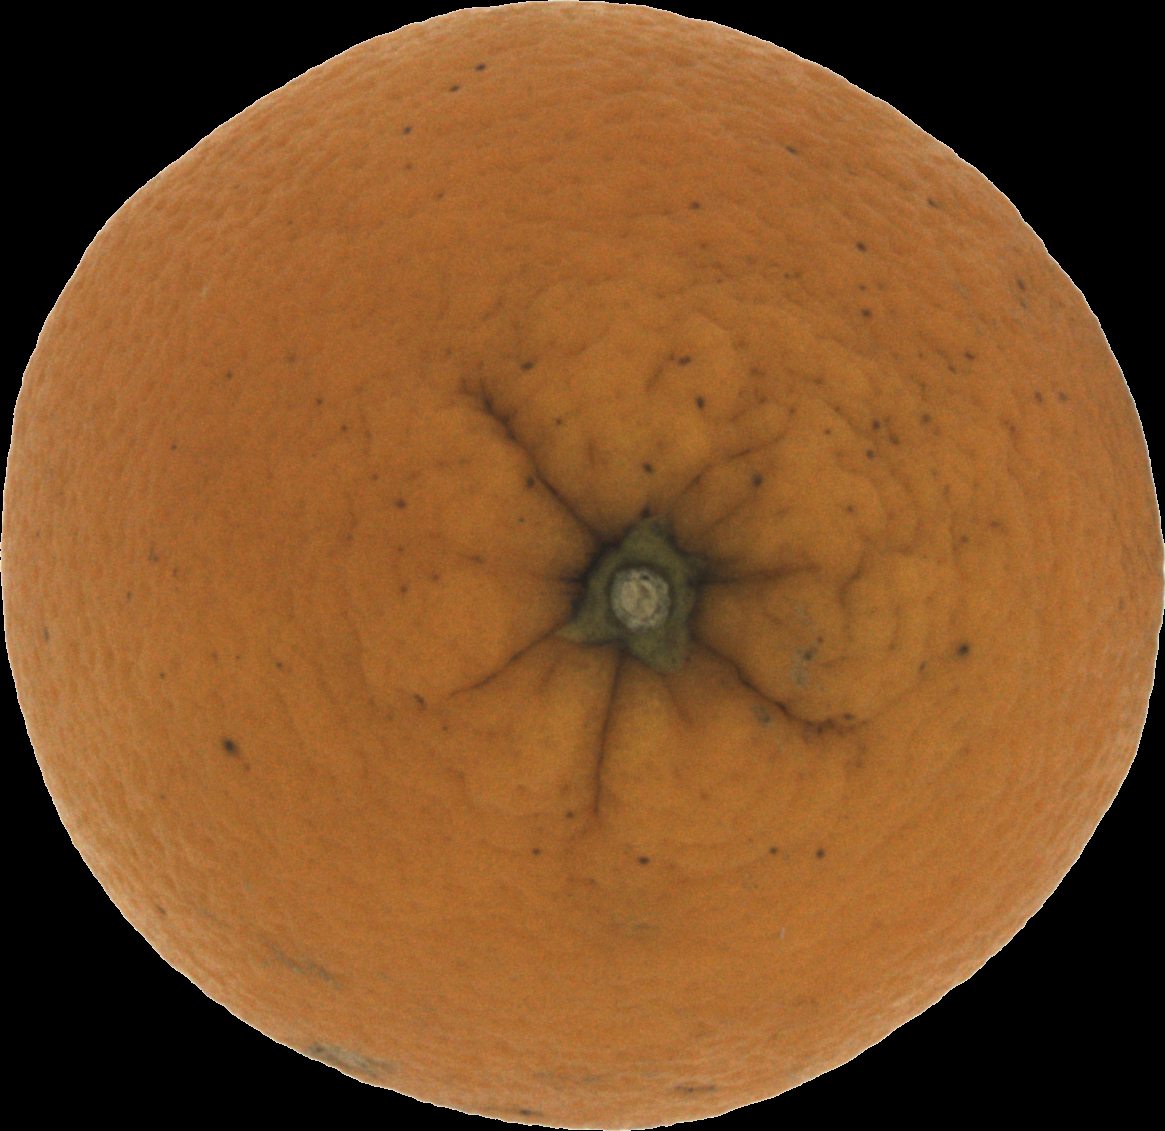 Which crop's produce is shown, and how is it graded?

orange, bad
